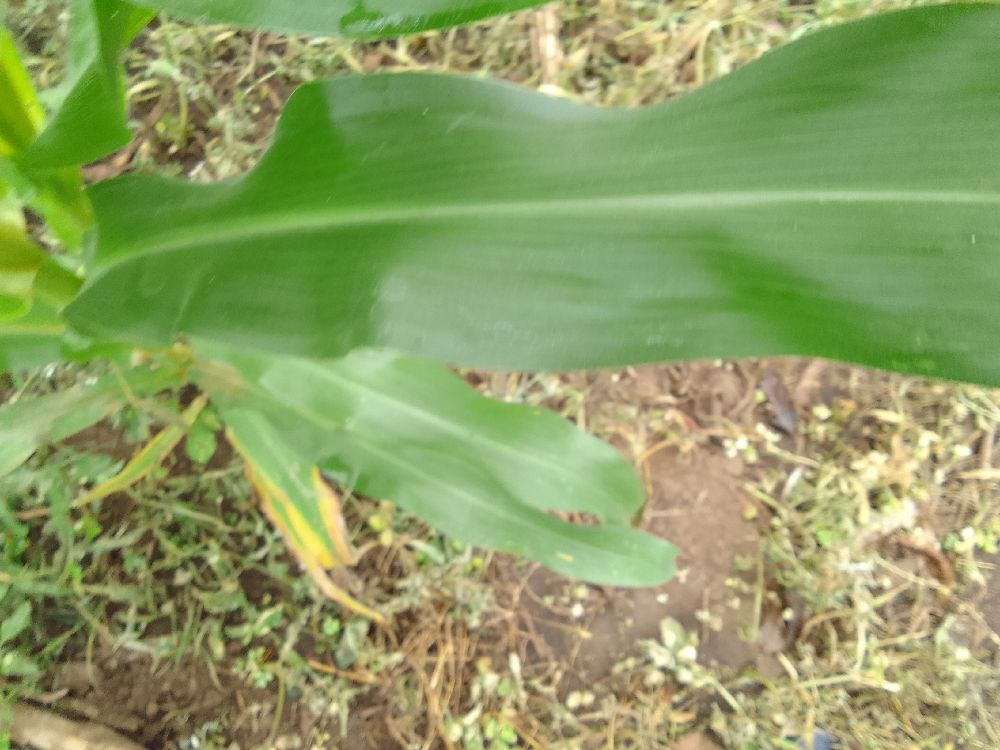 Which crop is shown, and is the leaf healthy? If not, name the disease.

maize, healthy
